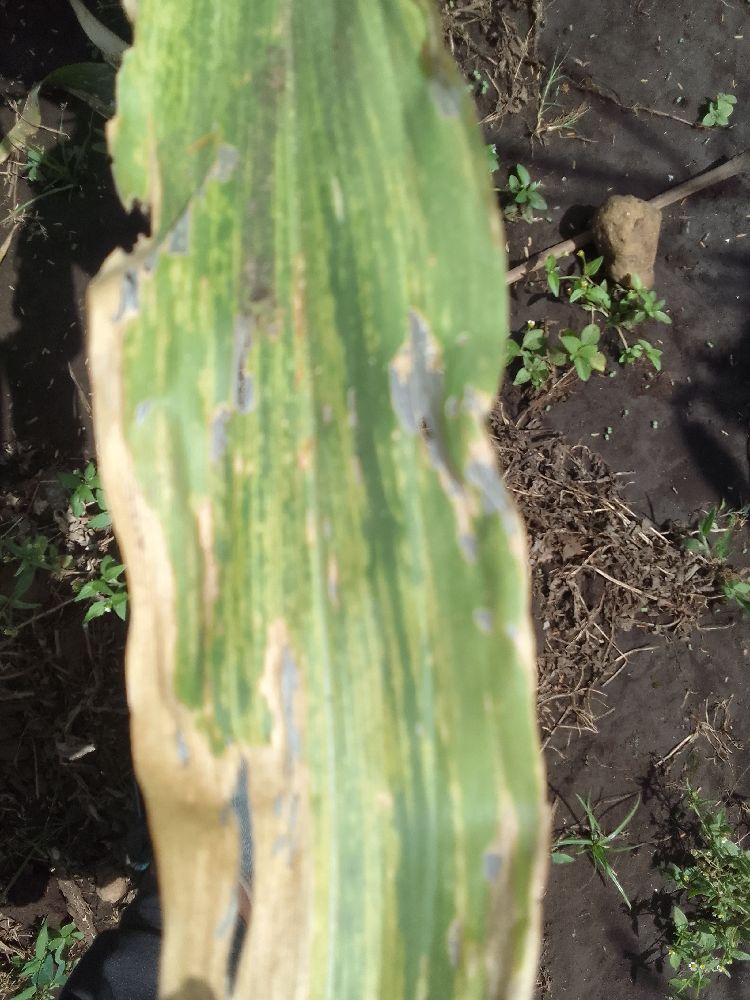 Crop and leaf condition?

maize, maize lethal necrosis
